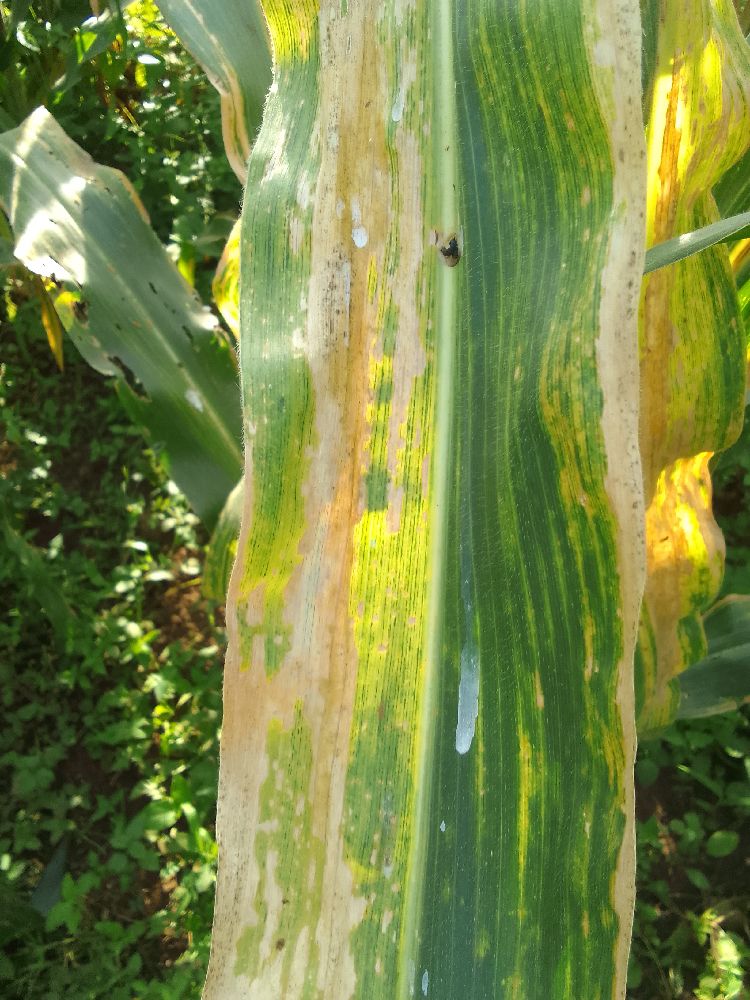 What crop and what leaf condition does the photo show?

maize, maize lethal necrosis
